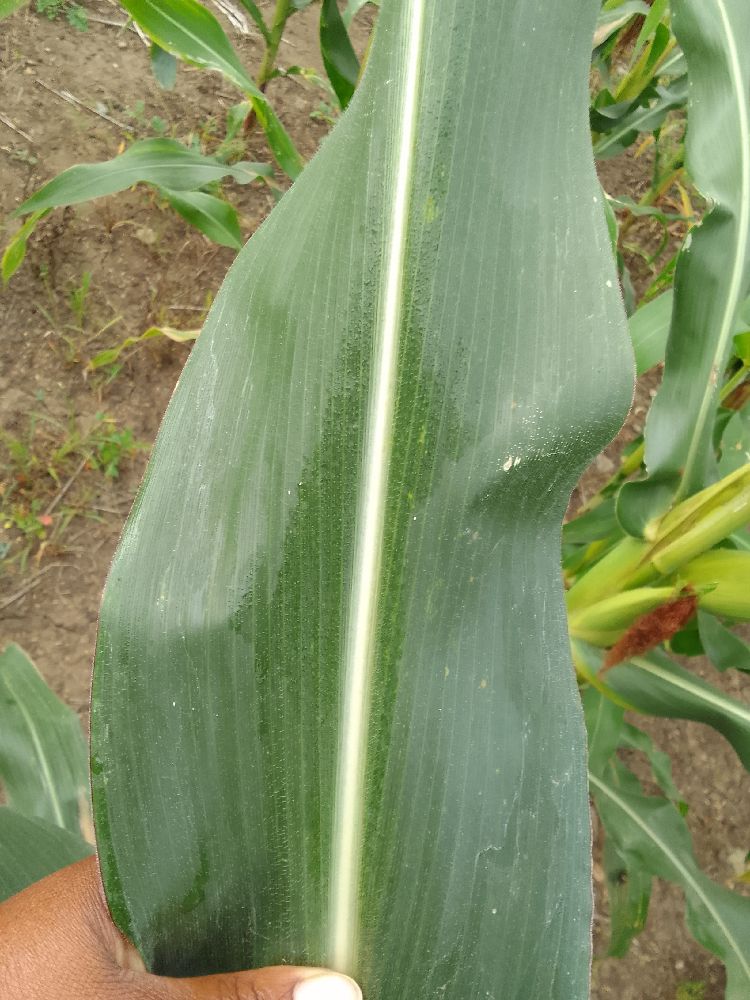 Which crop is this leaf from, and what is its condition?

maize, healthy
